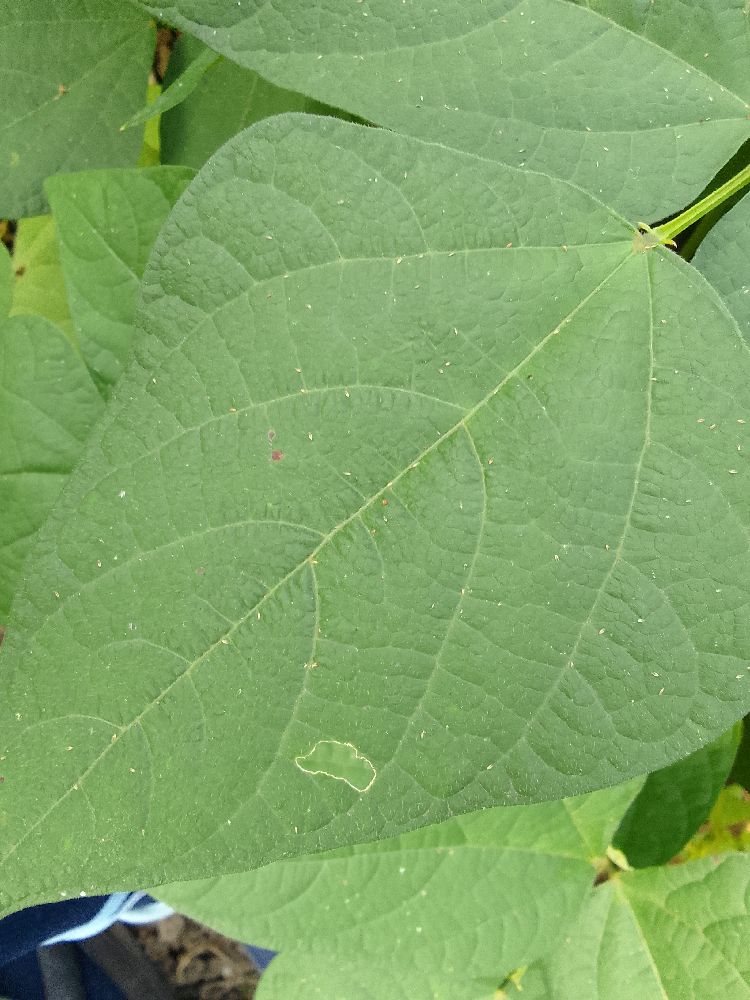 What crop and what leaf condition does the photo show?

common bean, healthy
